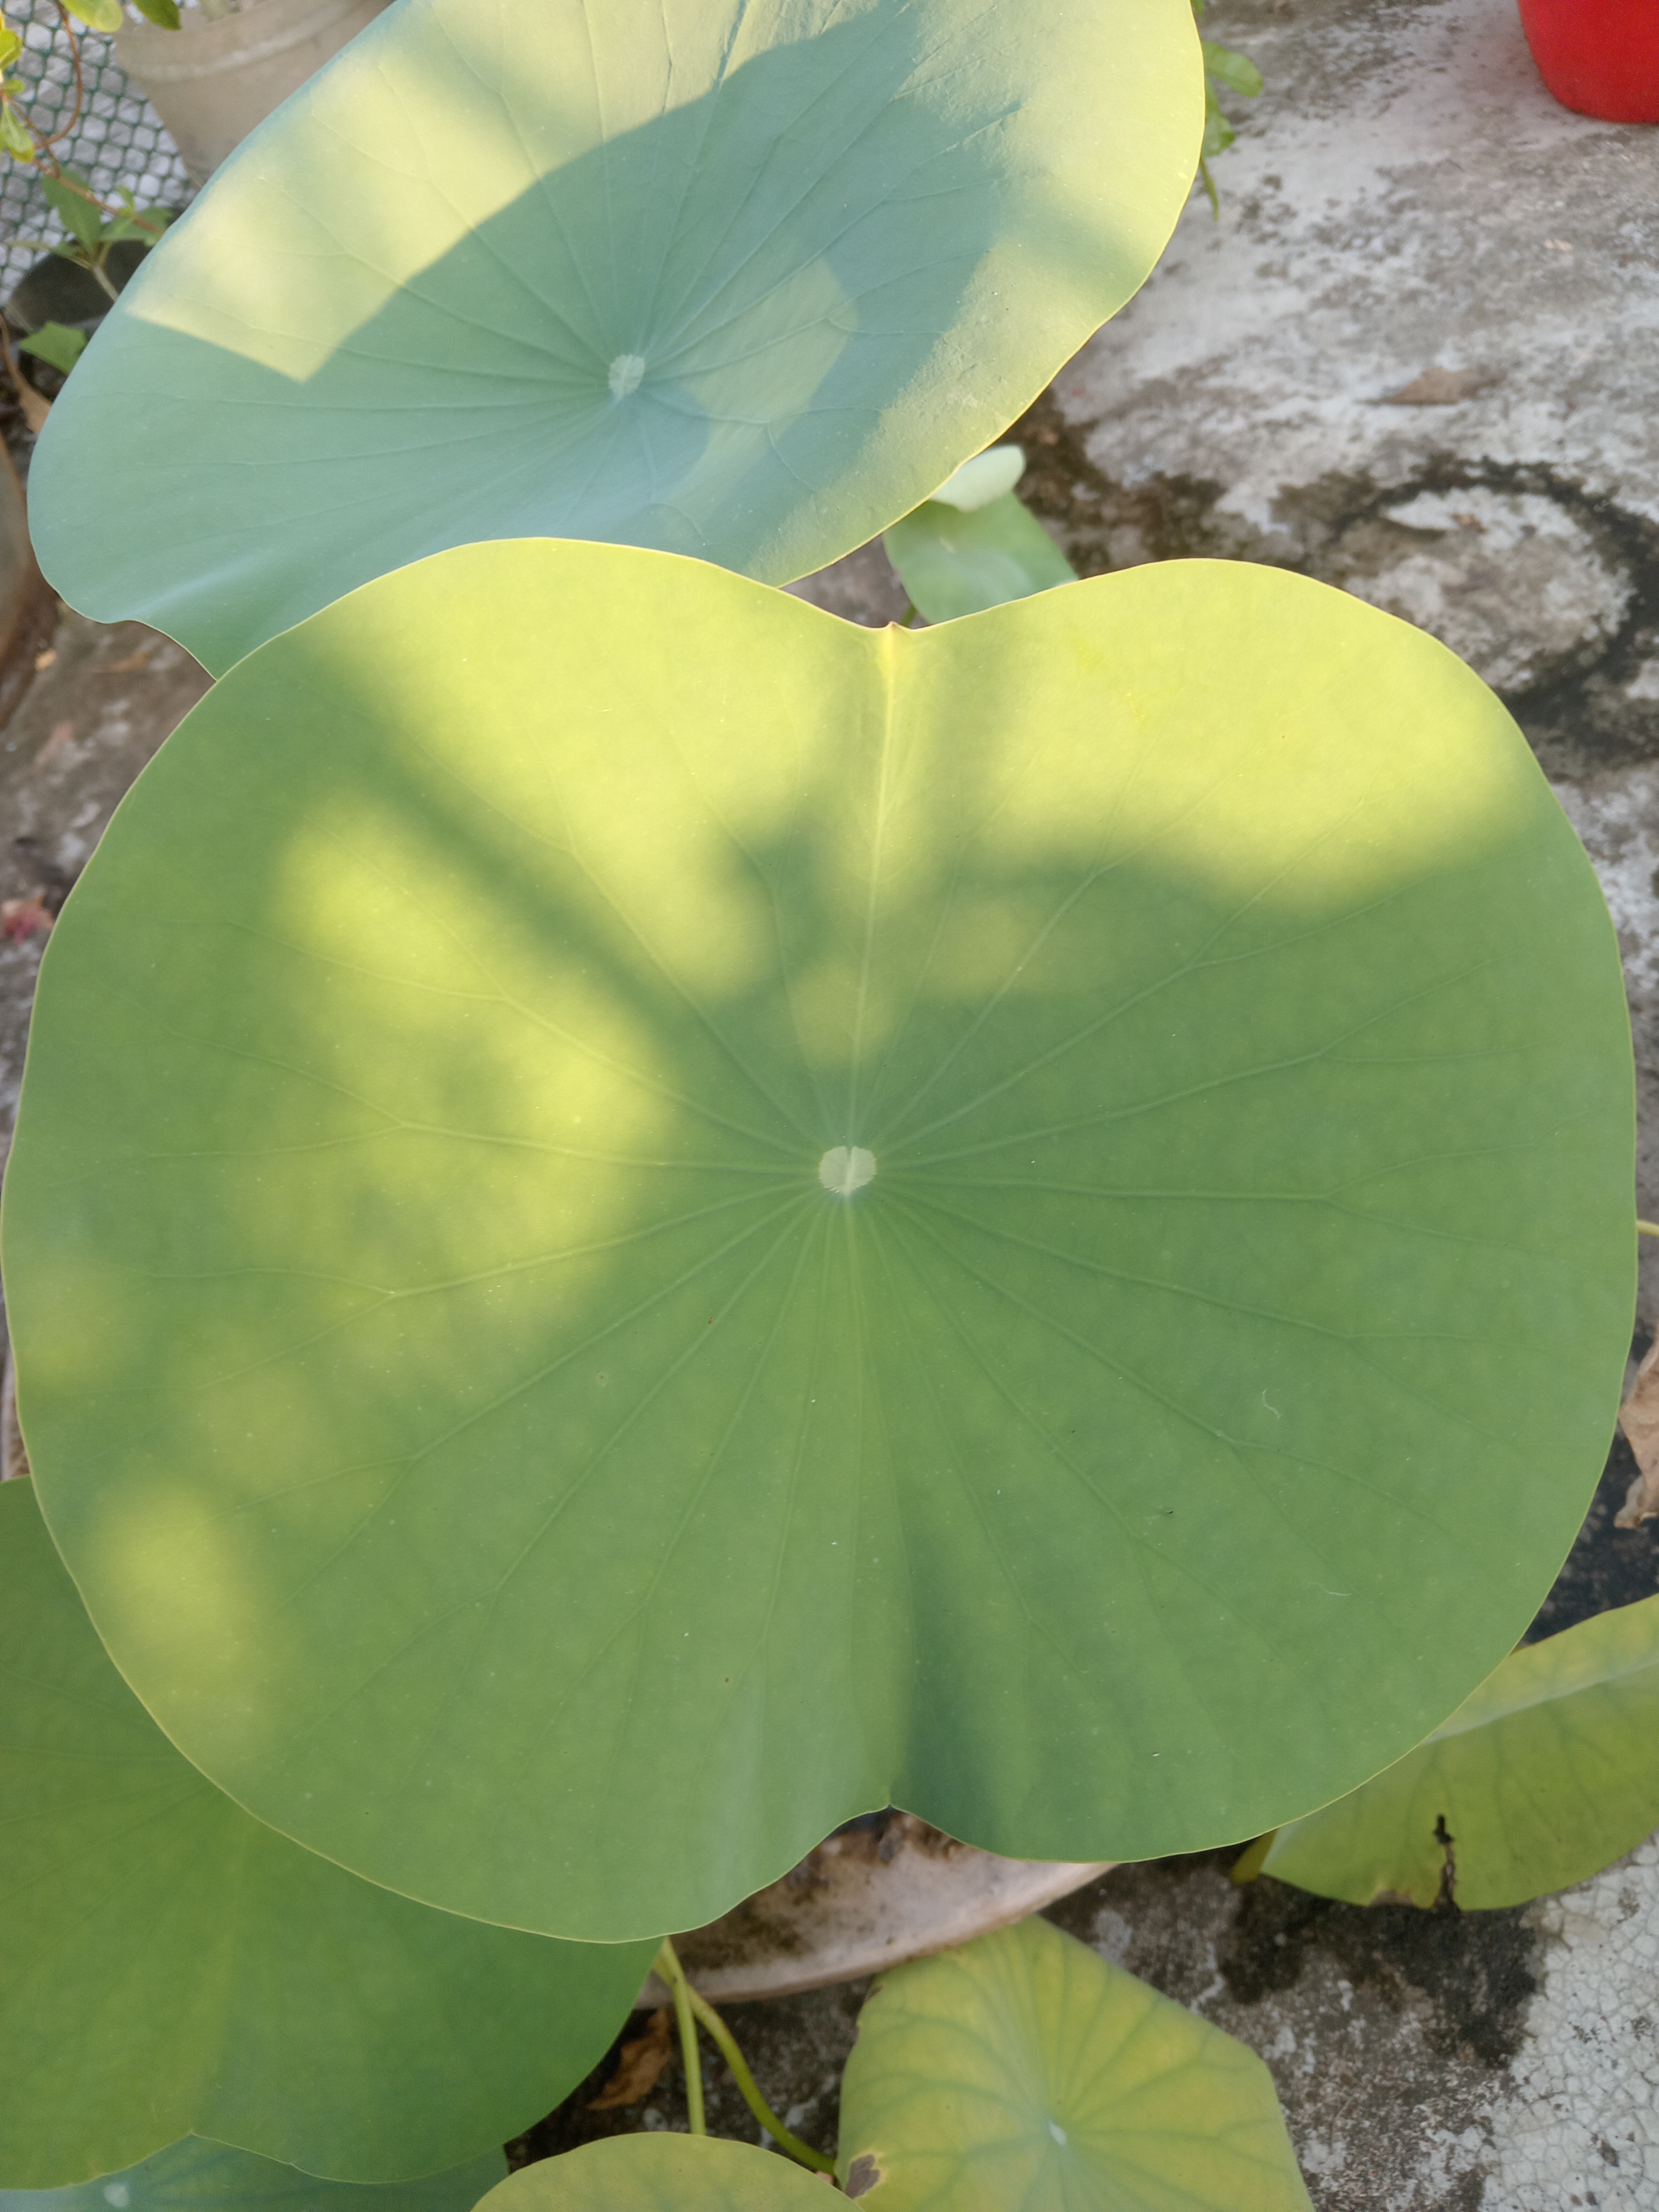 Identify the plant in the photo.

lotus
